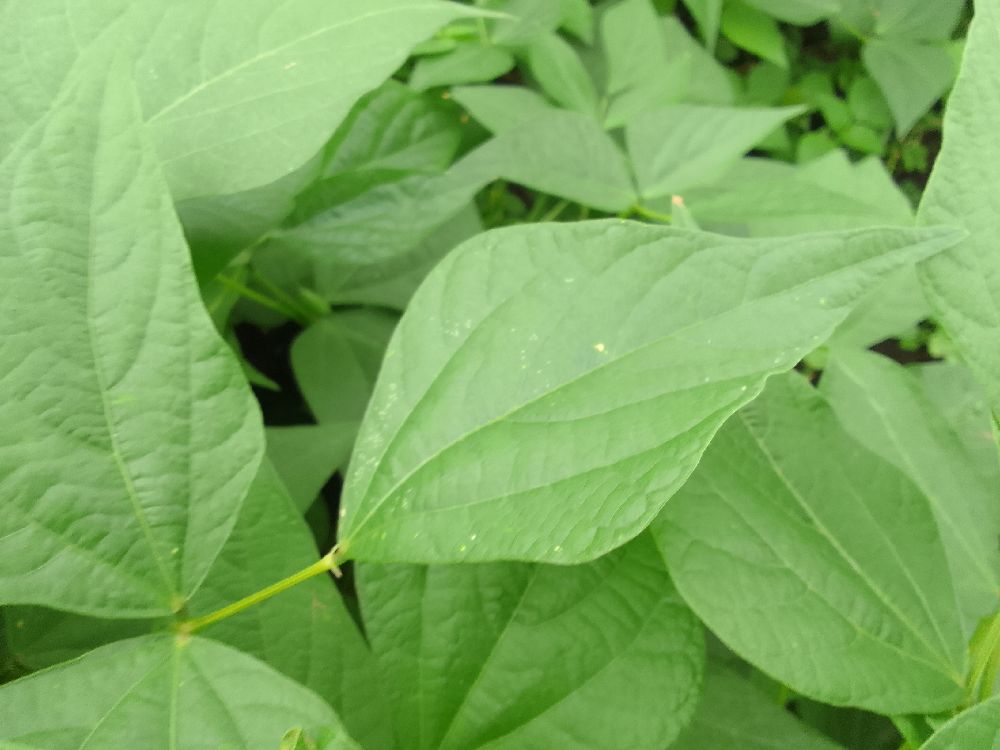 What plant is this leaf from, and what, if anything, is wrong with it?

common bean, healthy
